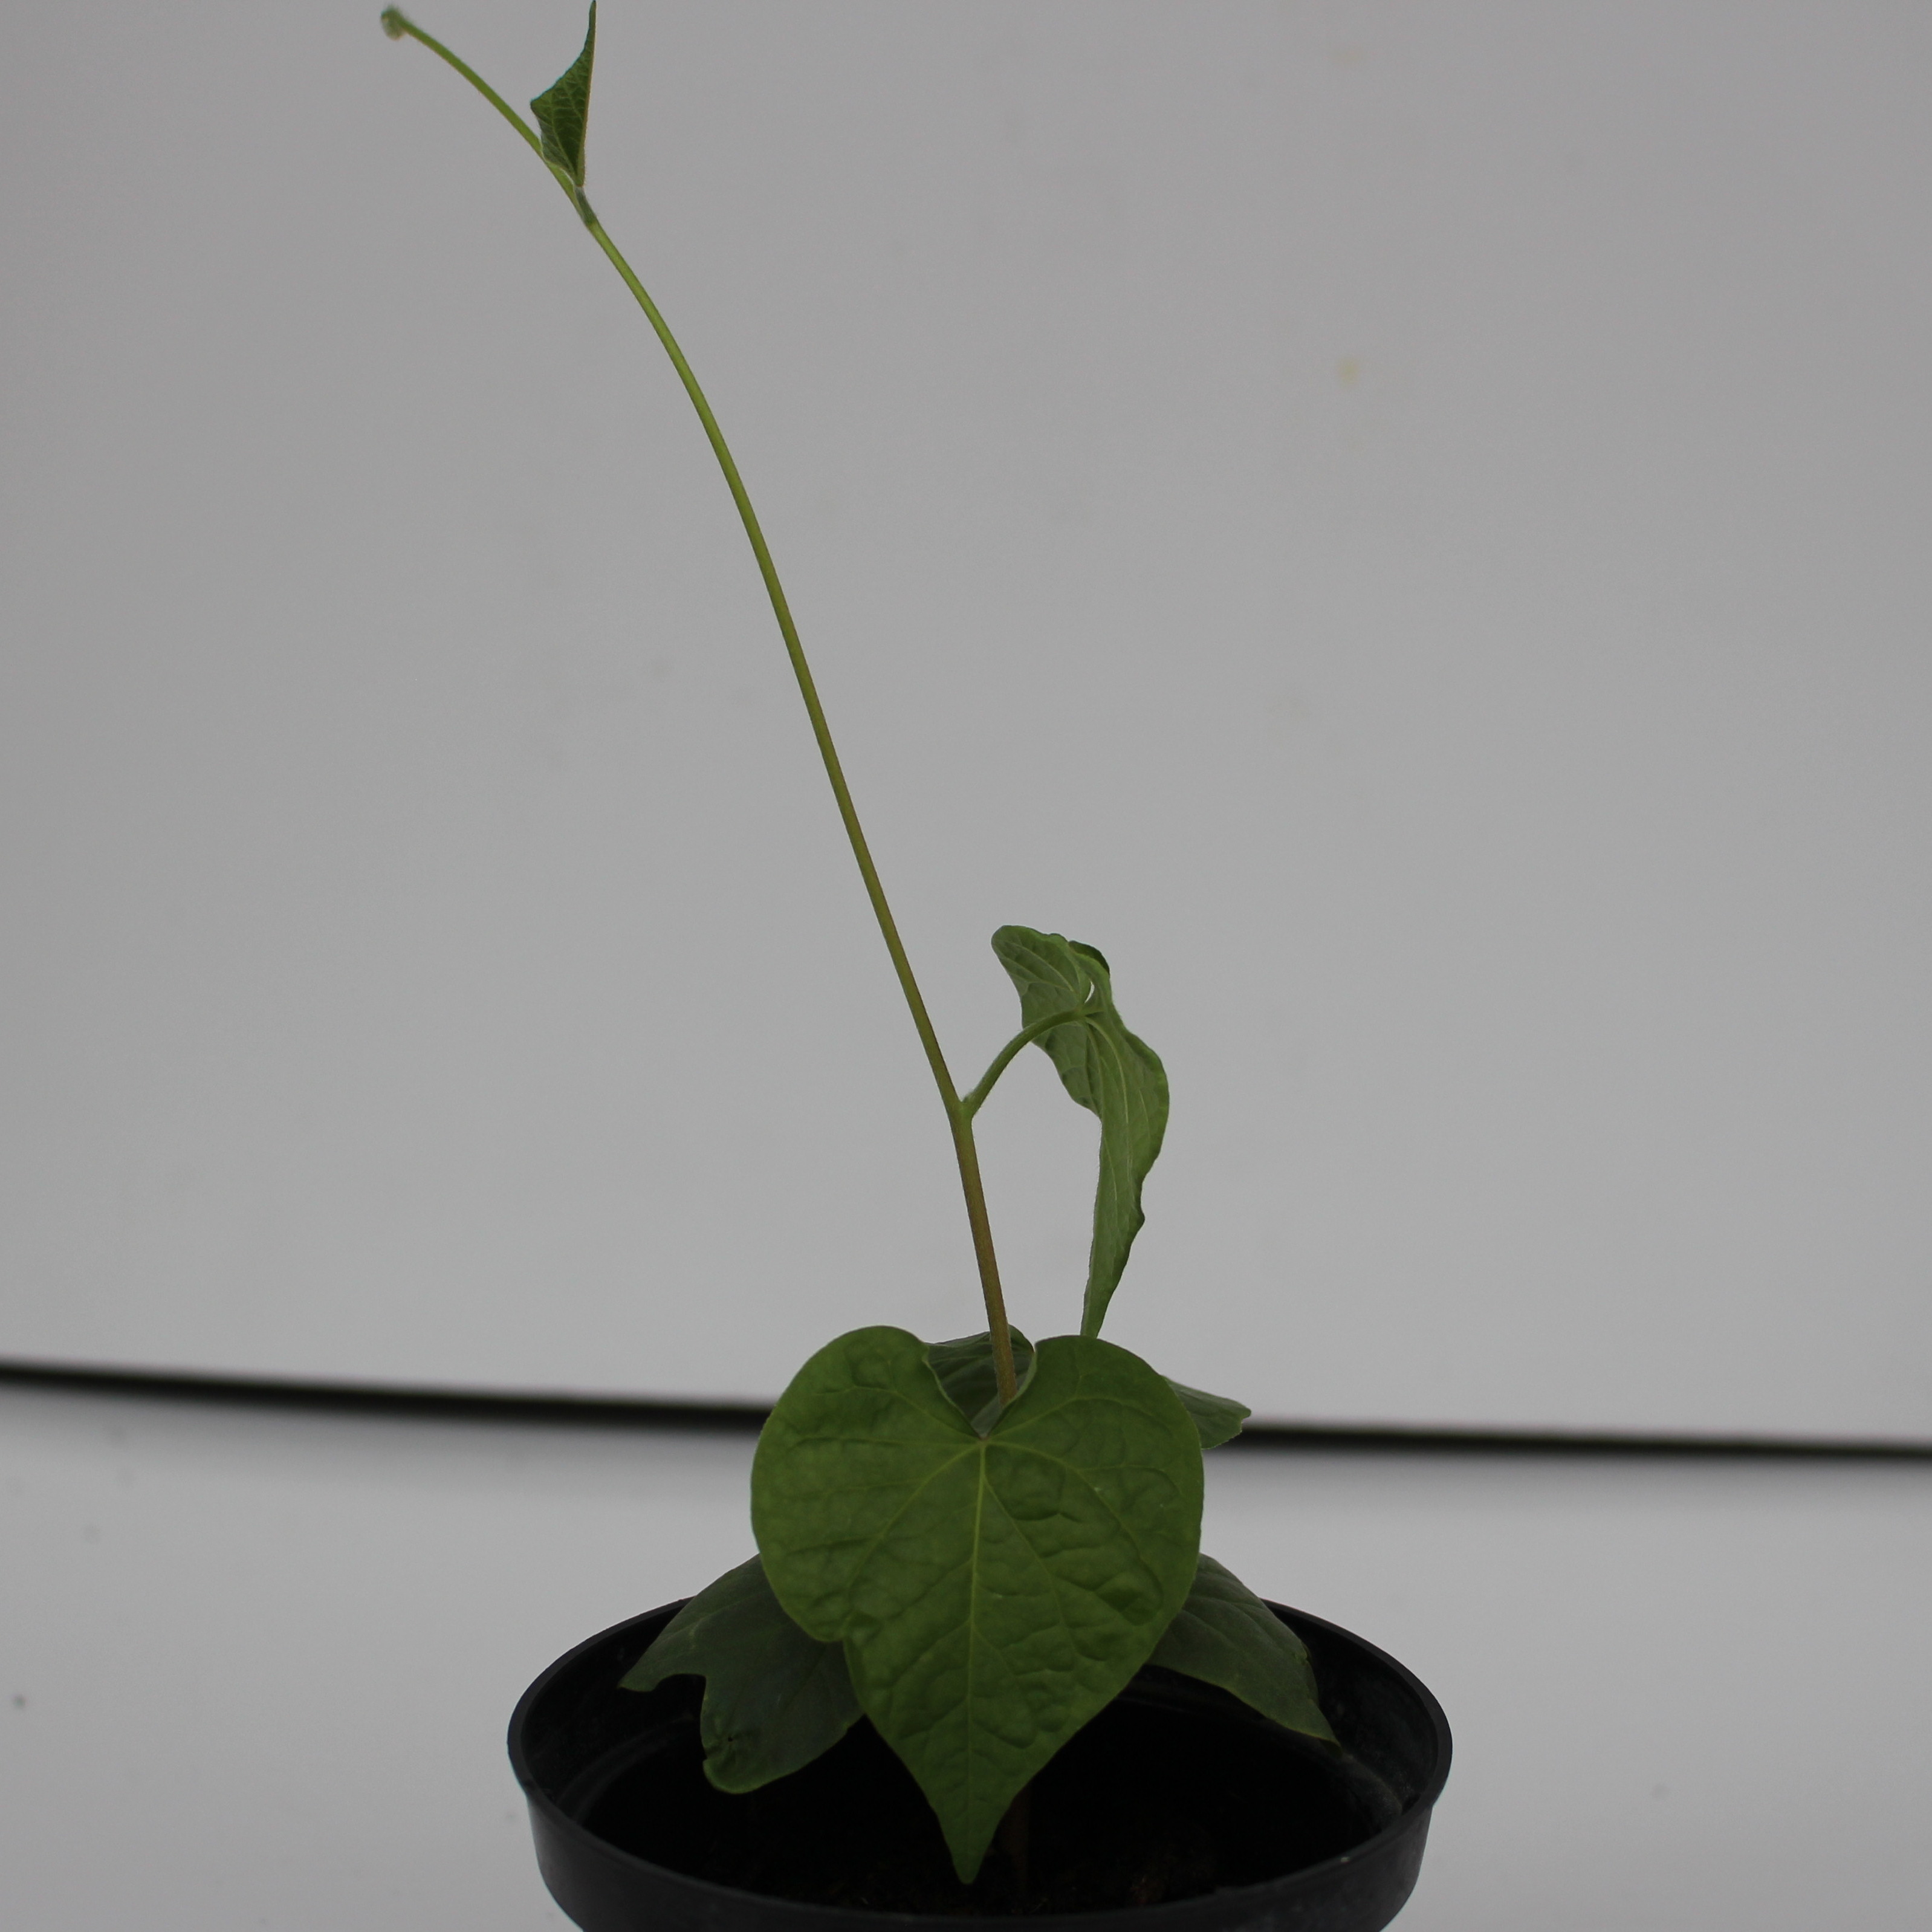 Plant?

Convolvulus arvensis
